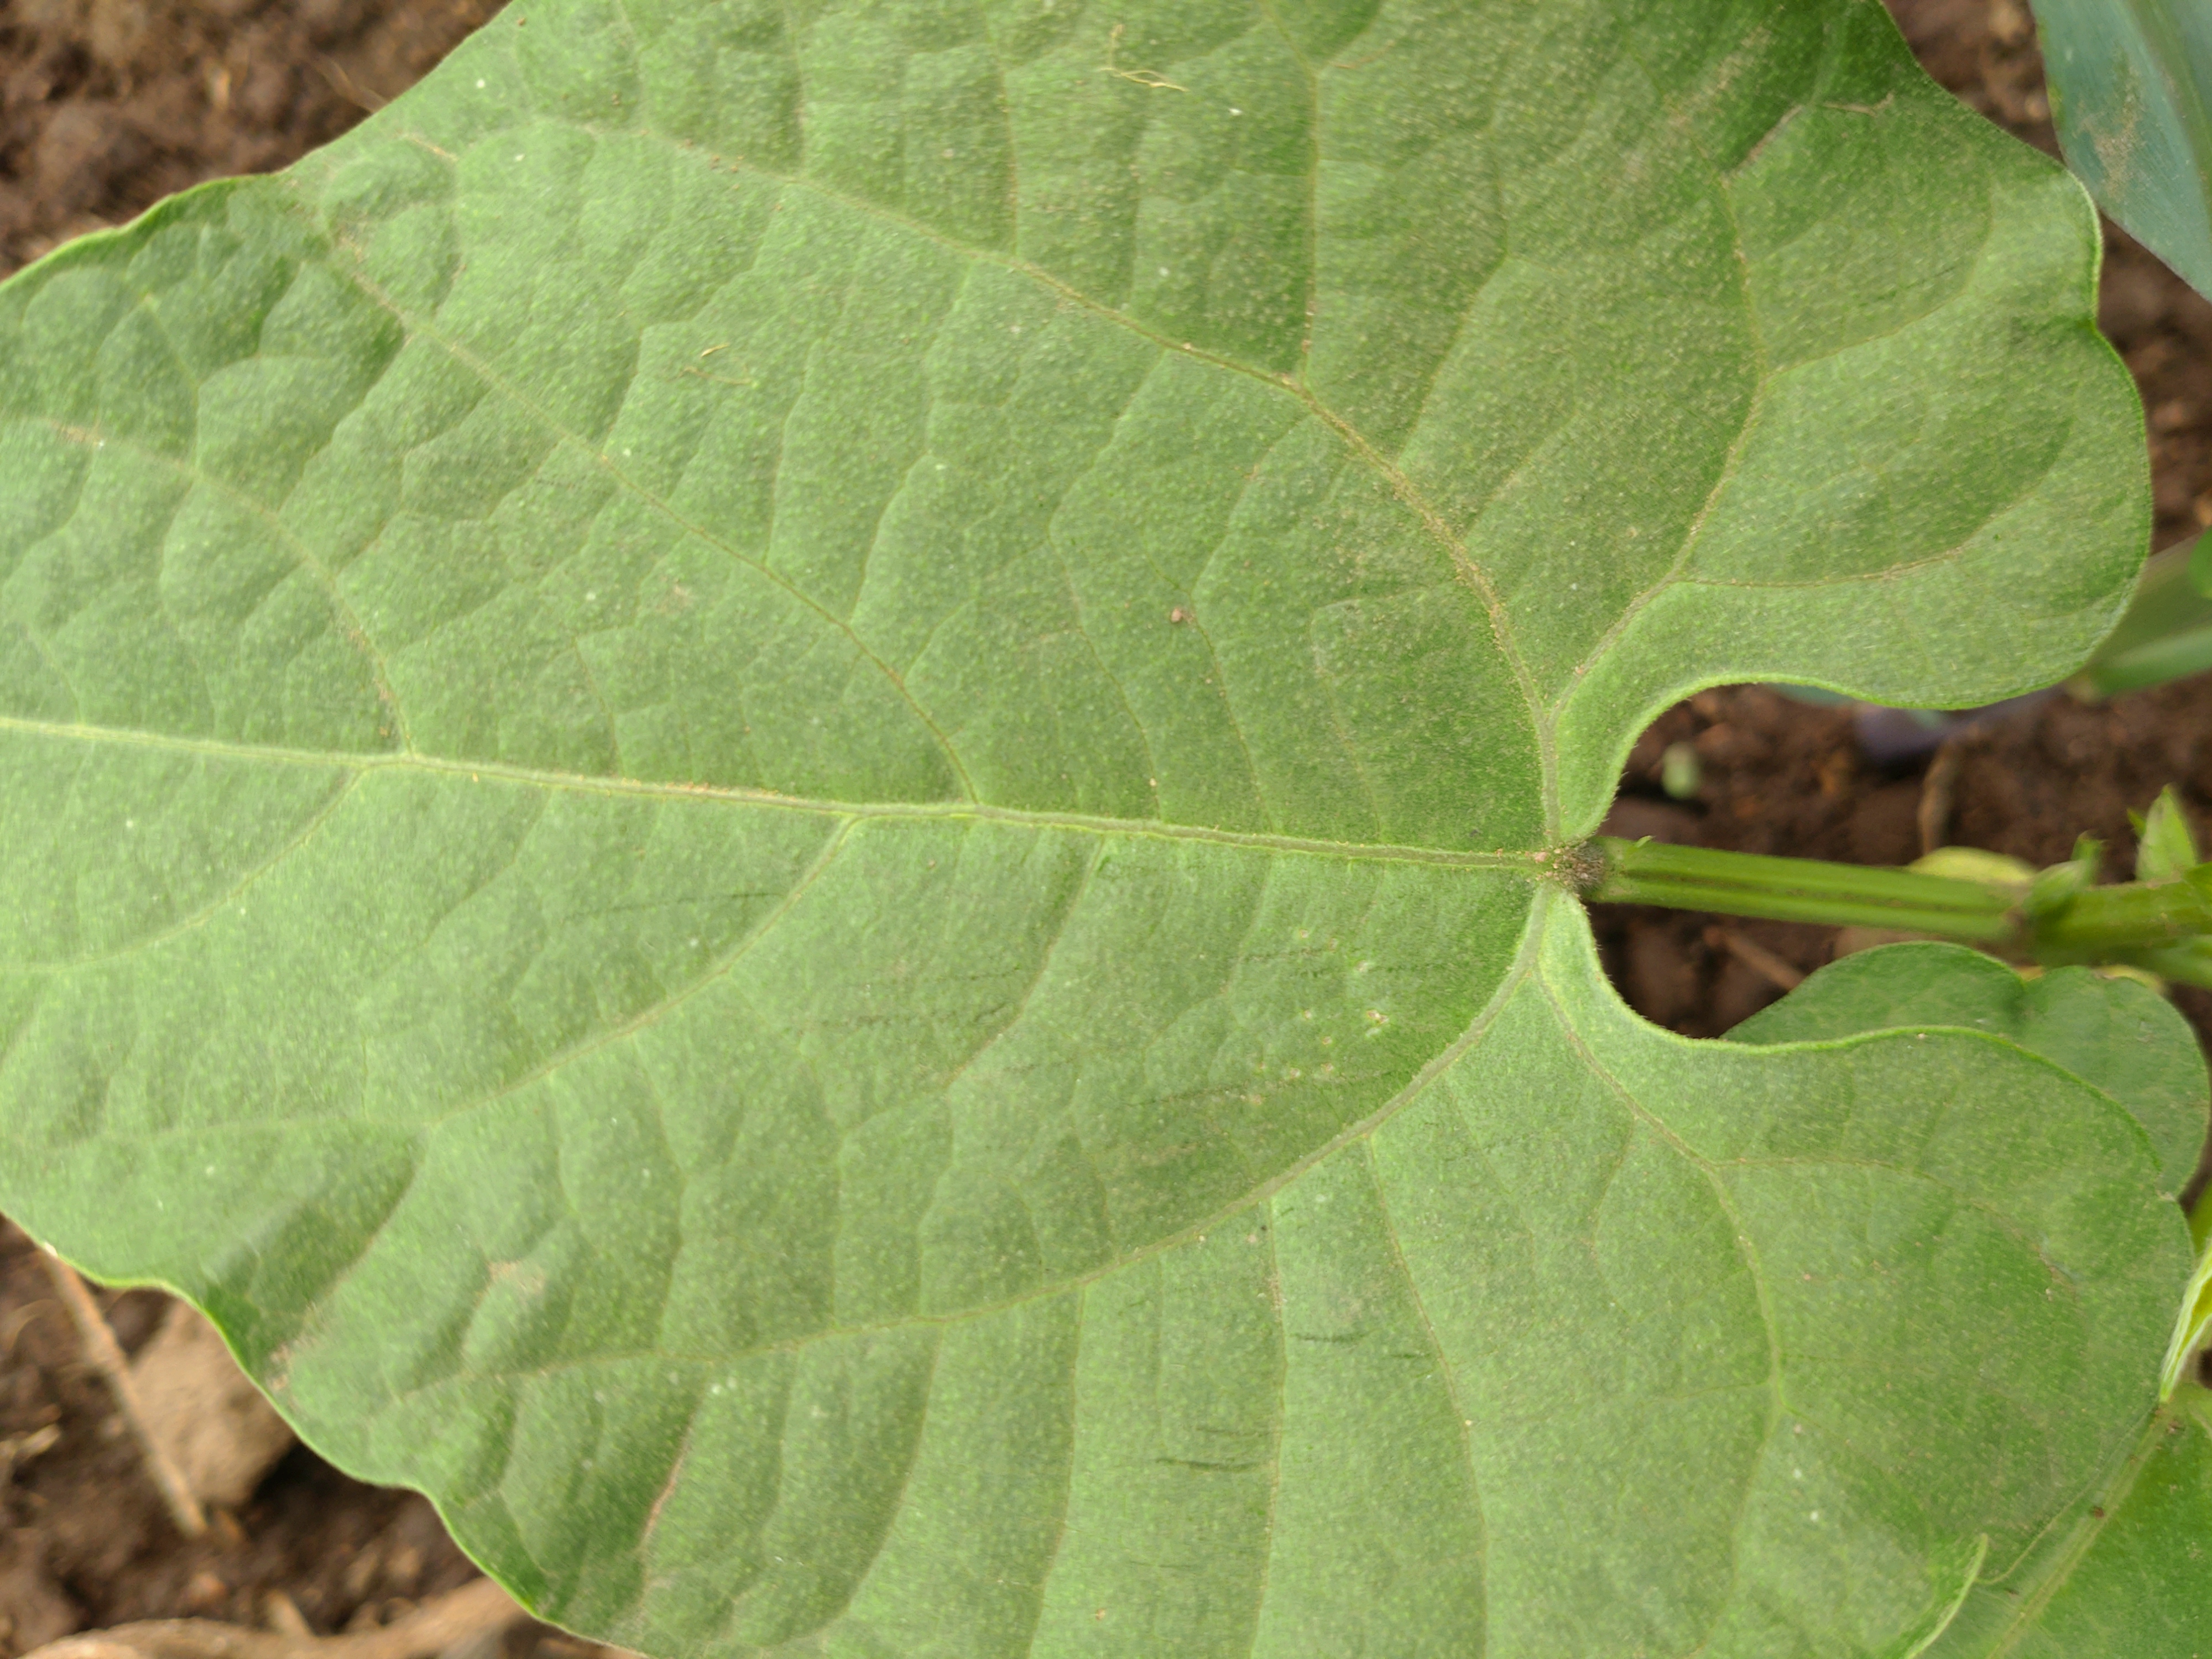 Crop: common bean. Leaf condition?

healthy
